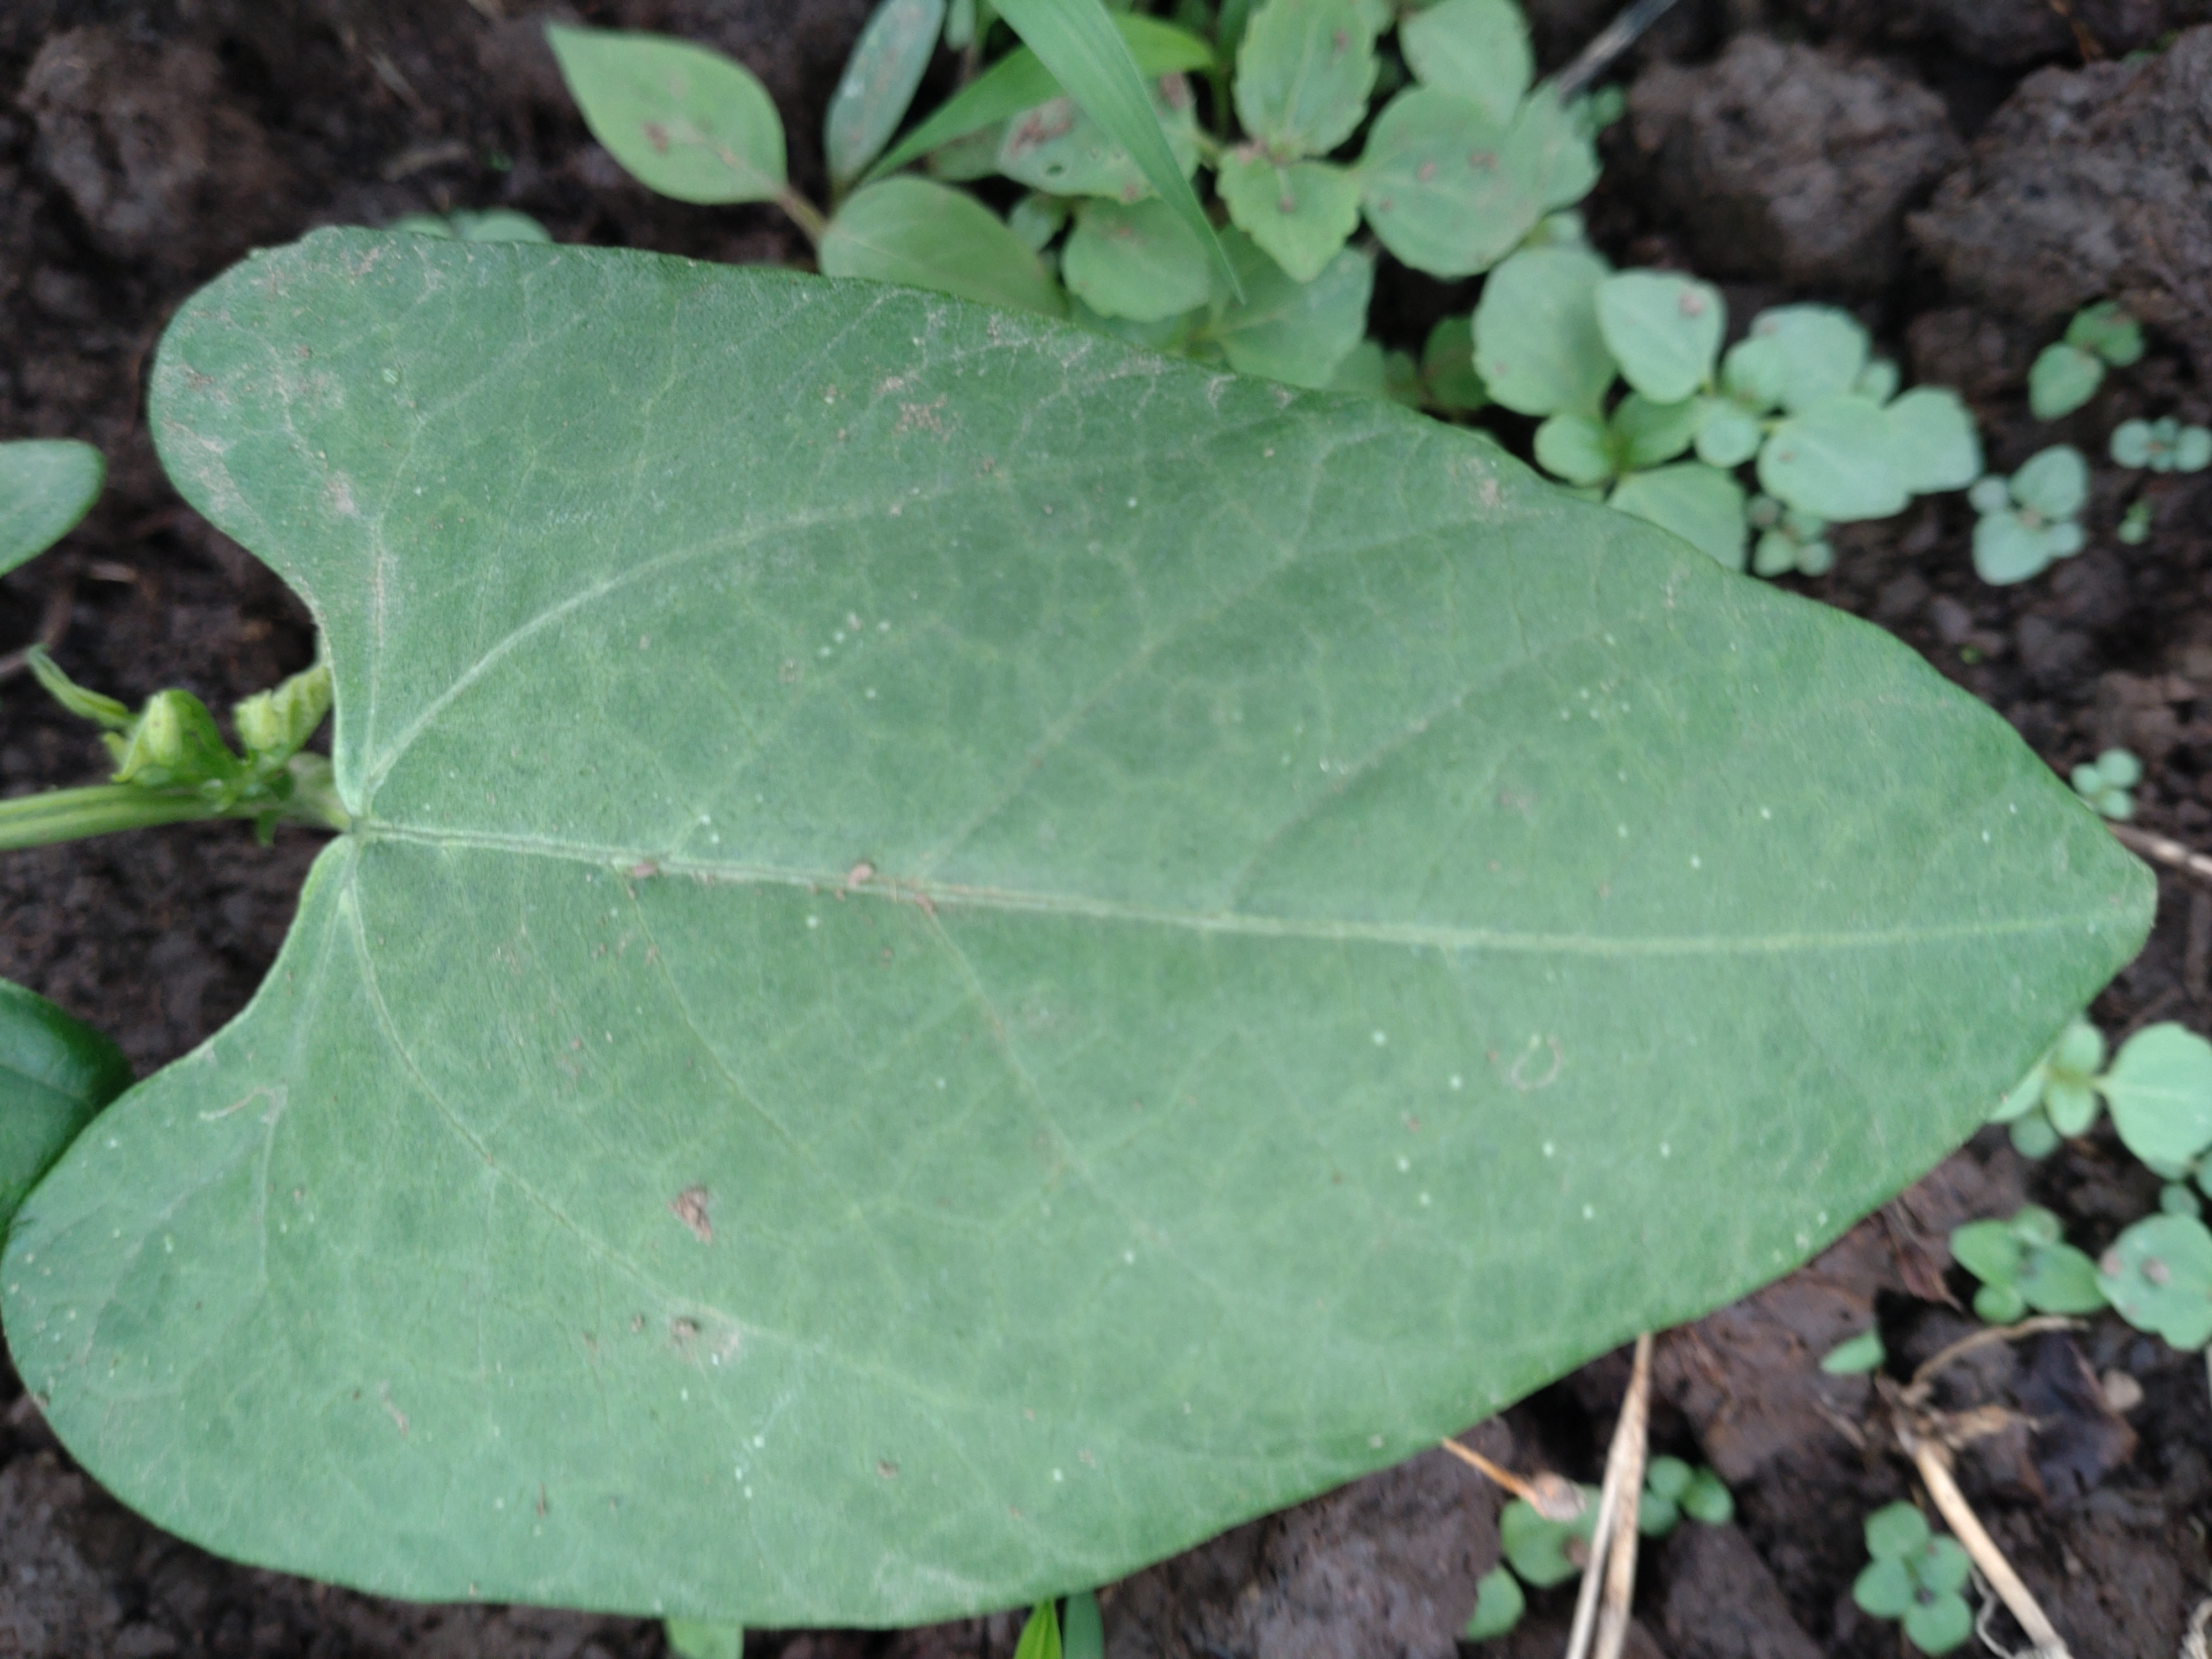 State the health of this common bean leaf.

healthy
